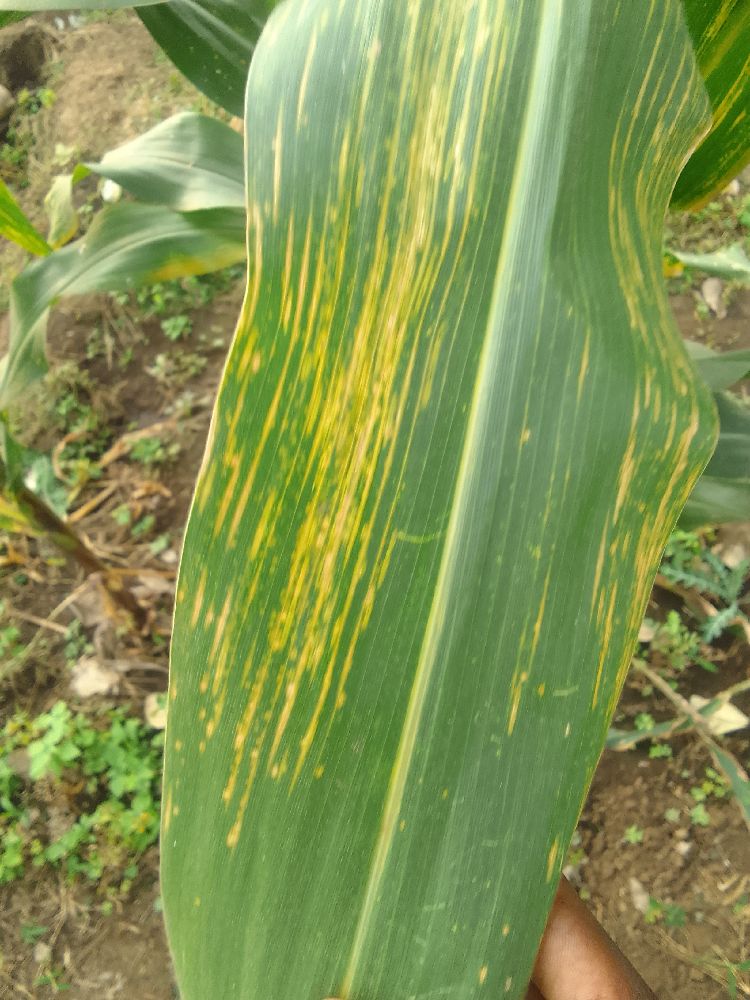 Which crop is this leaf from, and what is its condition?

maize, maize lethal necrosis
